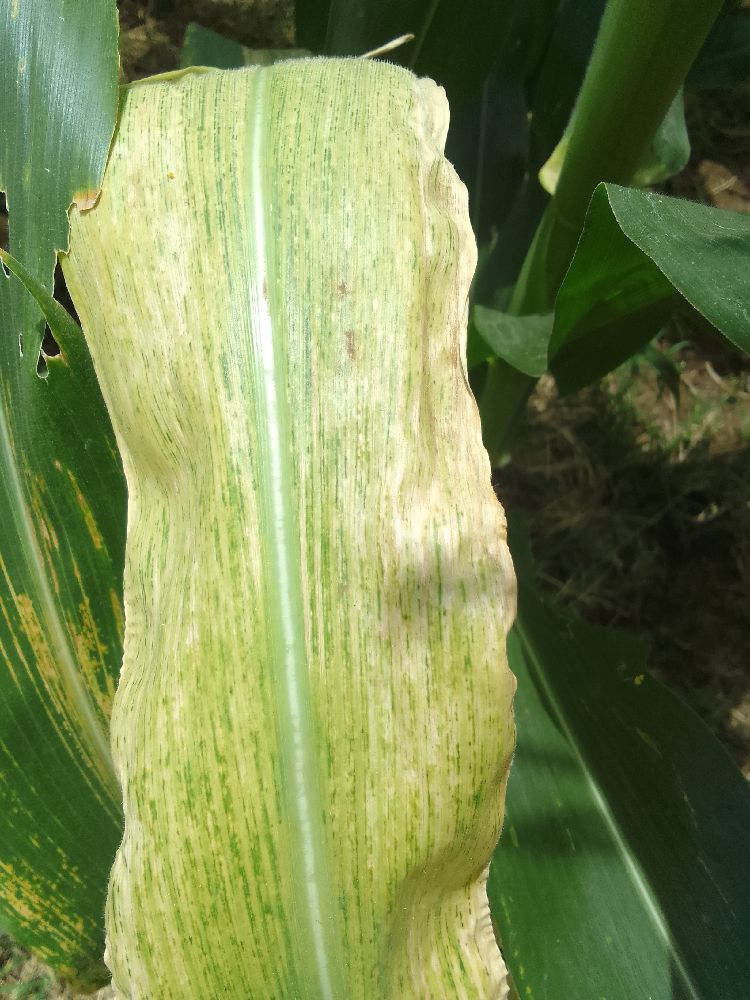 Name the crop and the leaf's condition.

maize, maize lethal necrosis
